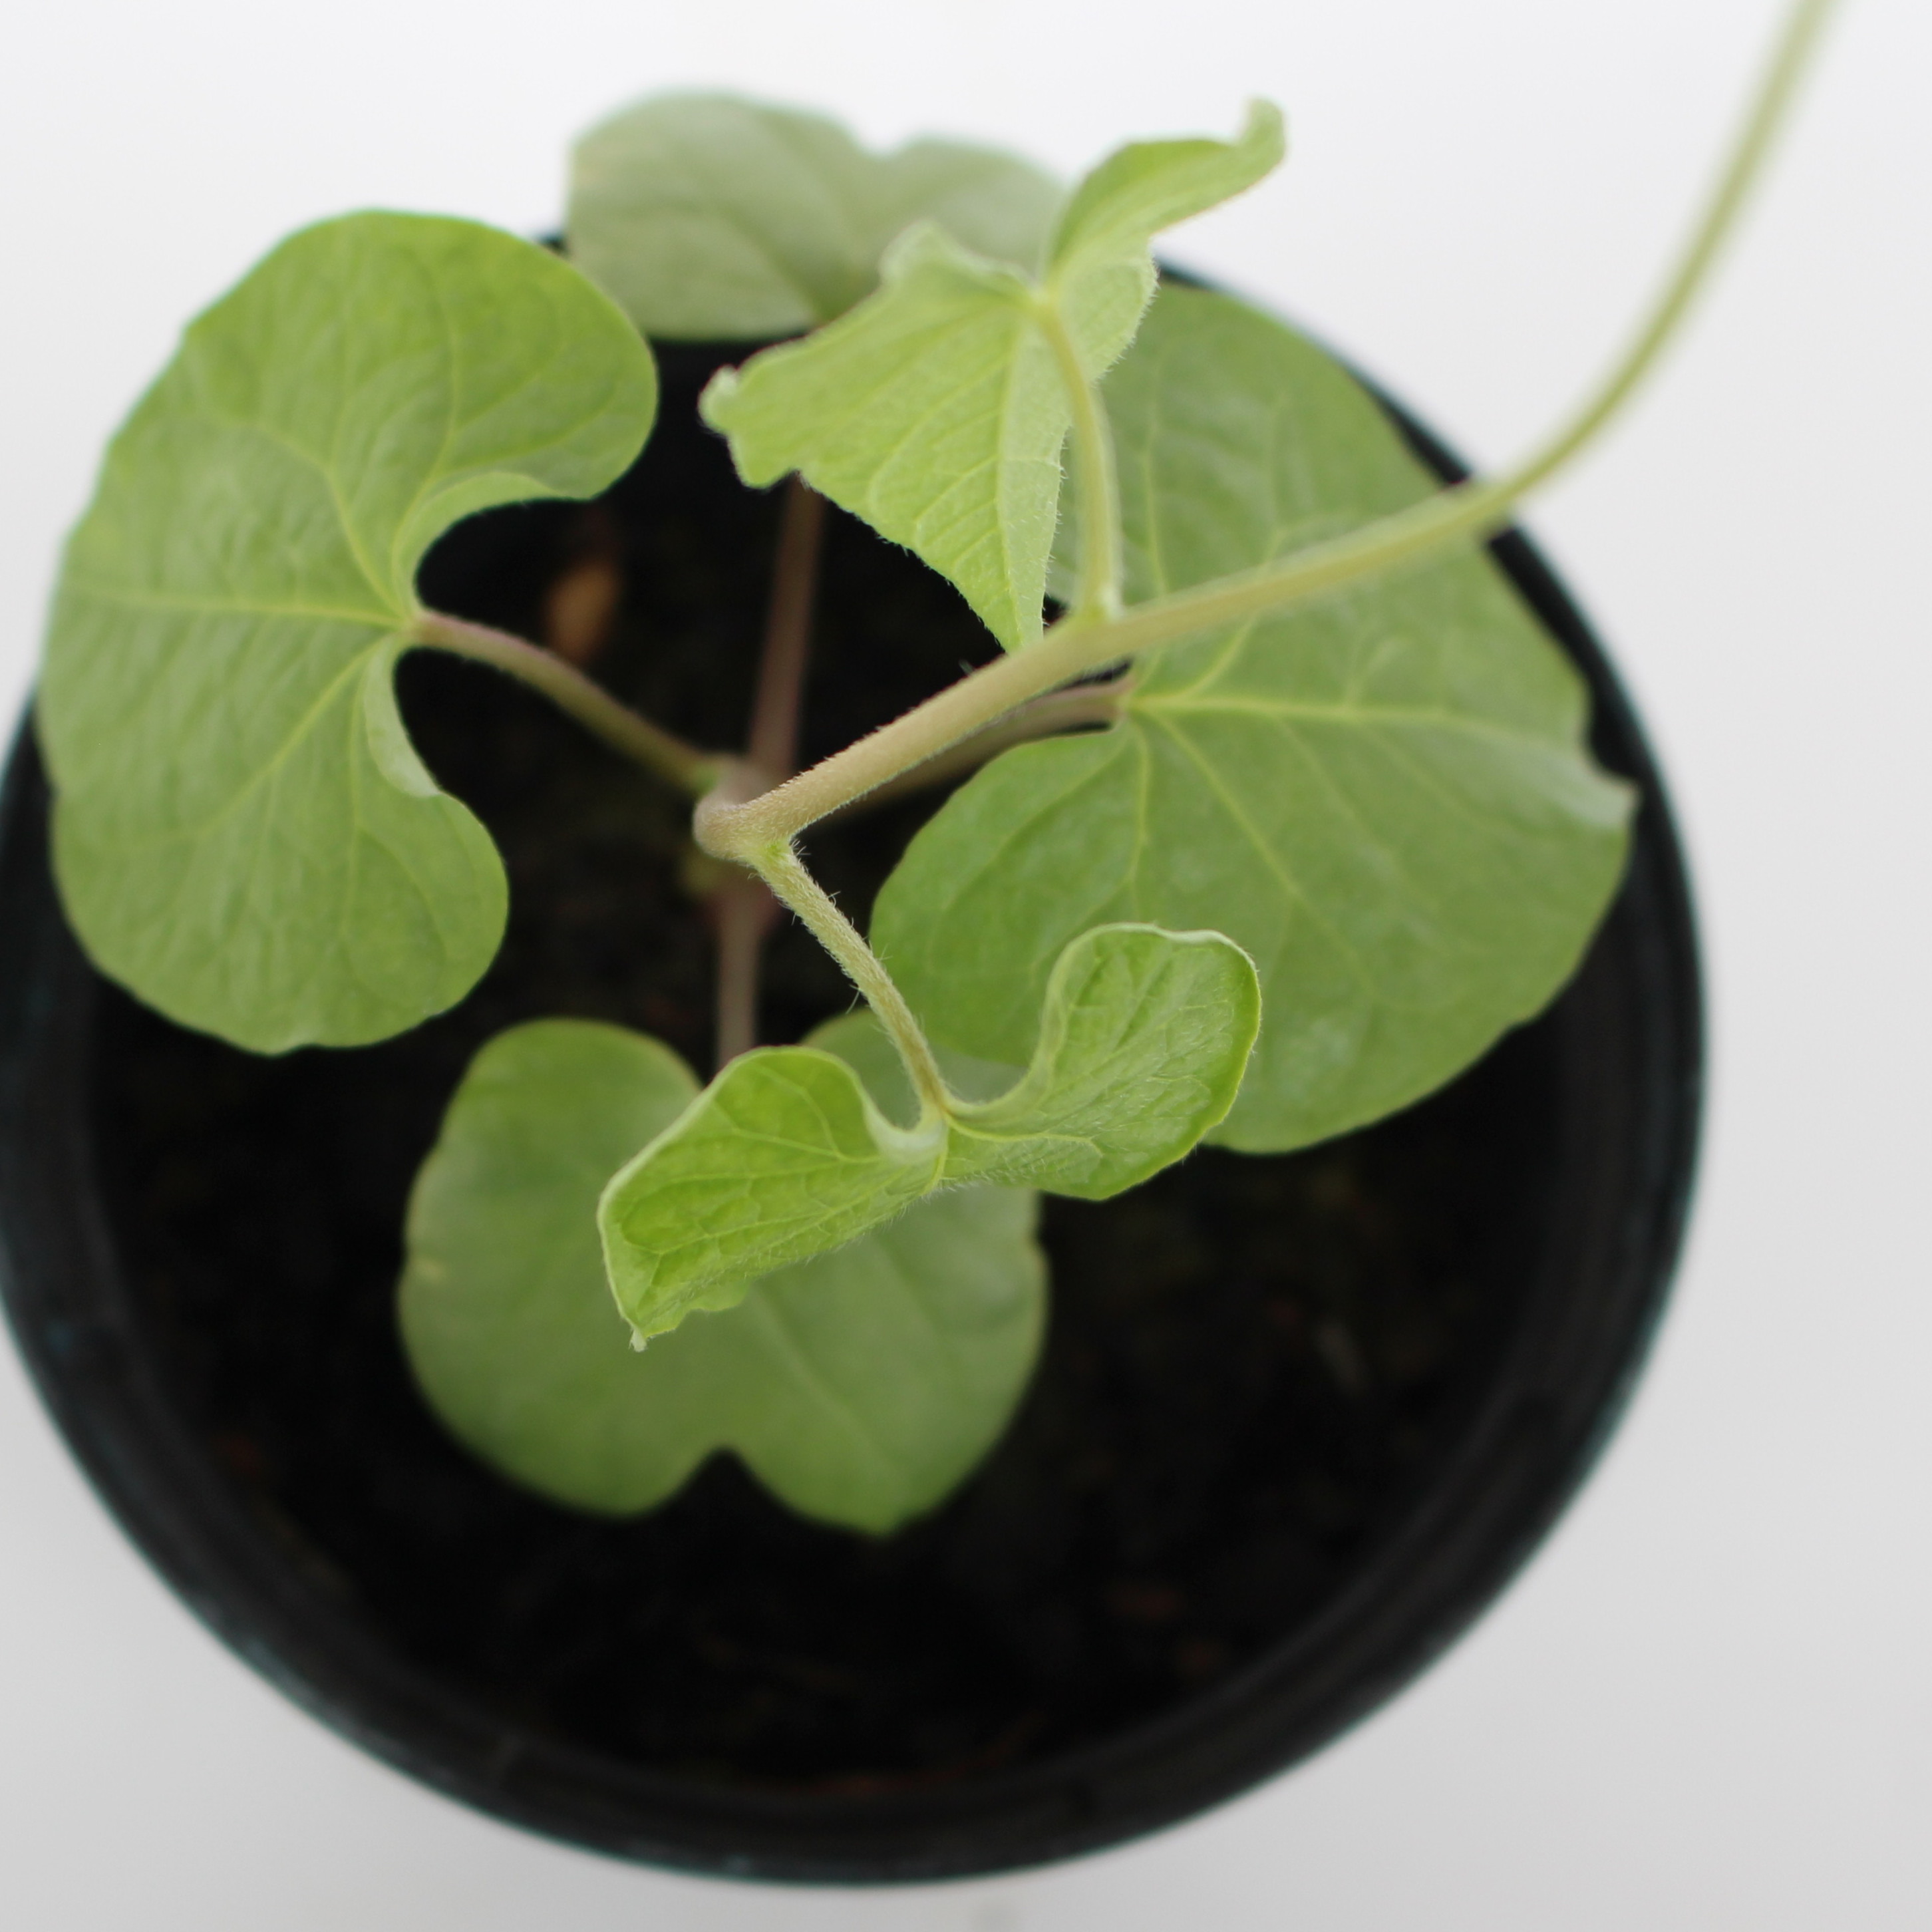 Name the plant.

Convolvulus arvensis
